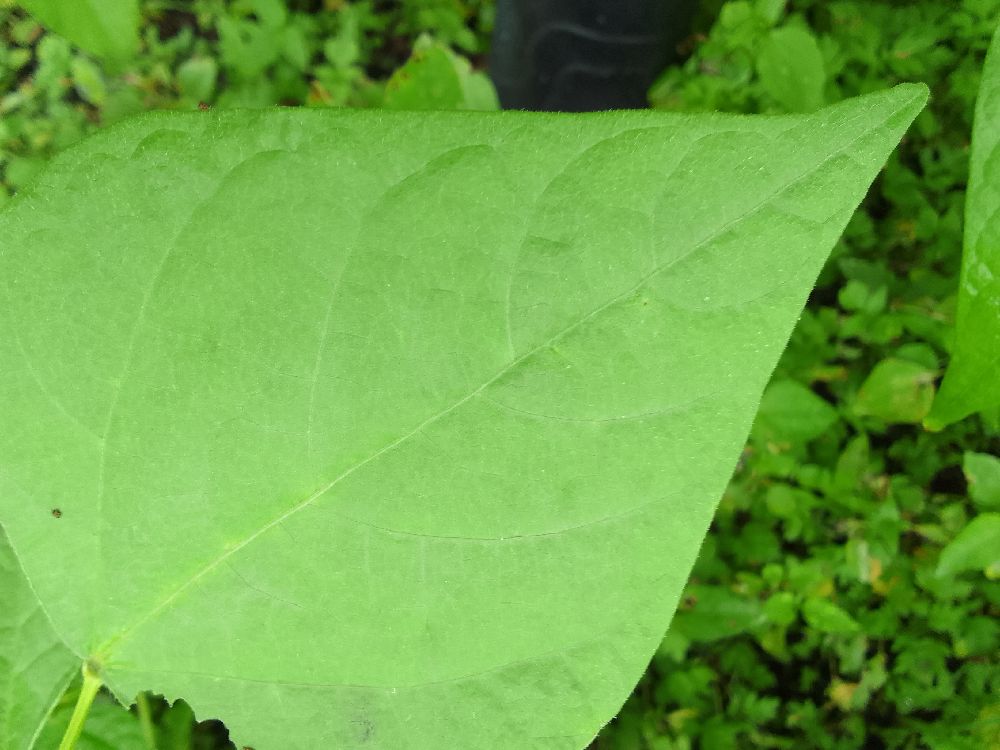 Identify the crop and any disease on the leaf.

common bean, healthy
